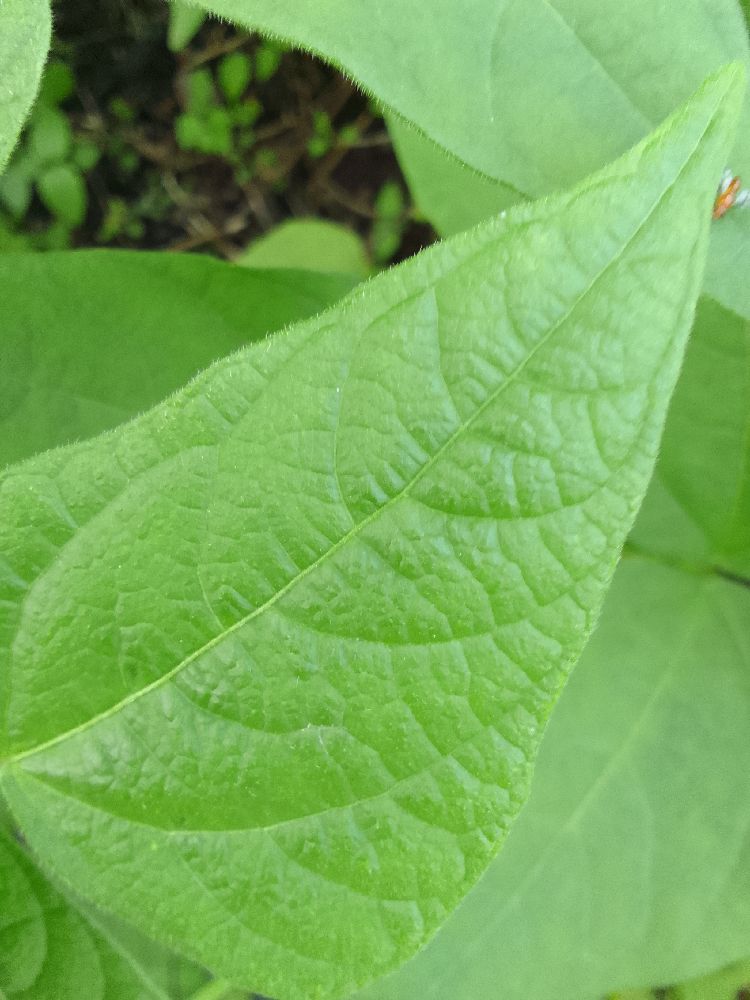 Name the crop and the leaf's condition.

common bean, healthy
